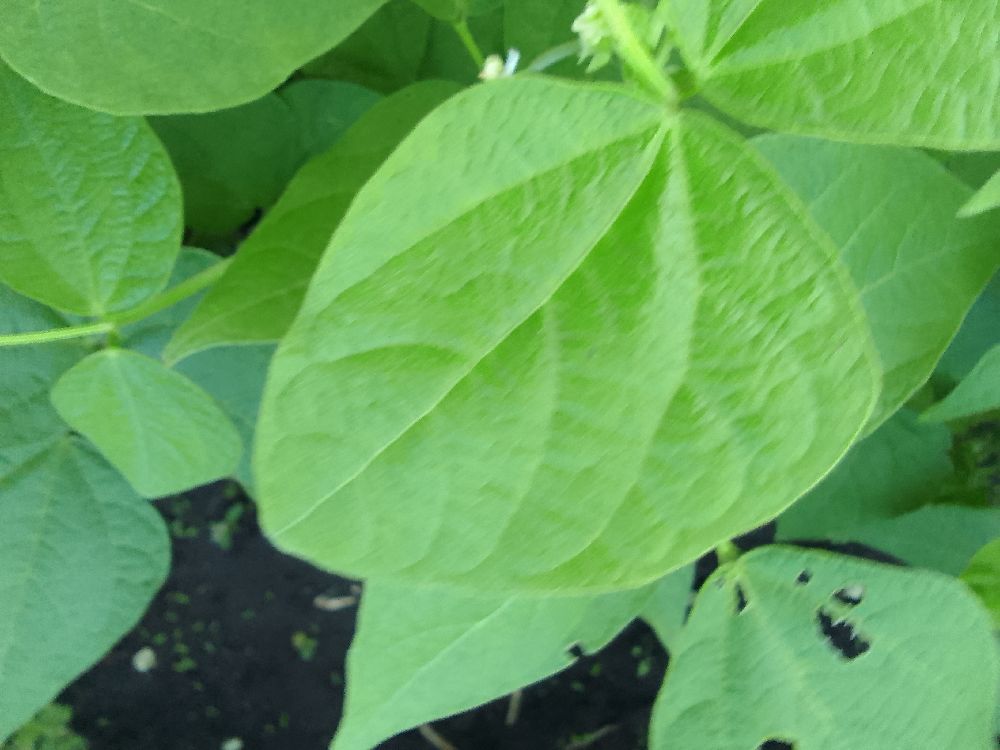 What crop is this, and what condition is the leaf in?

common bean, healthy
